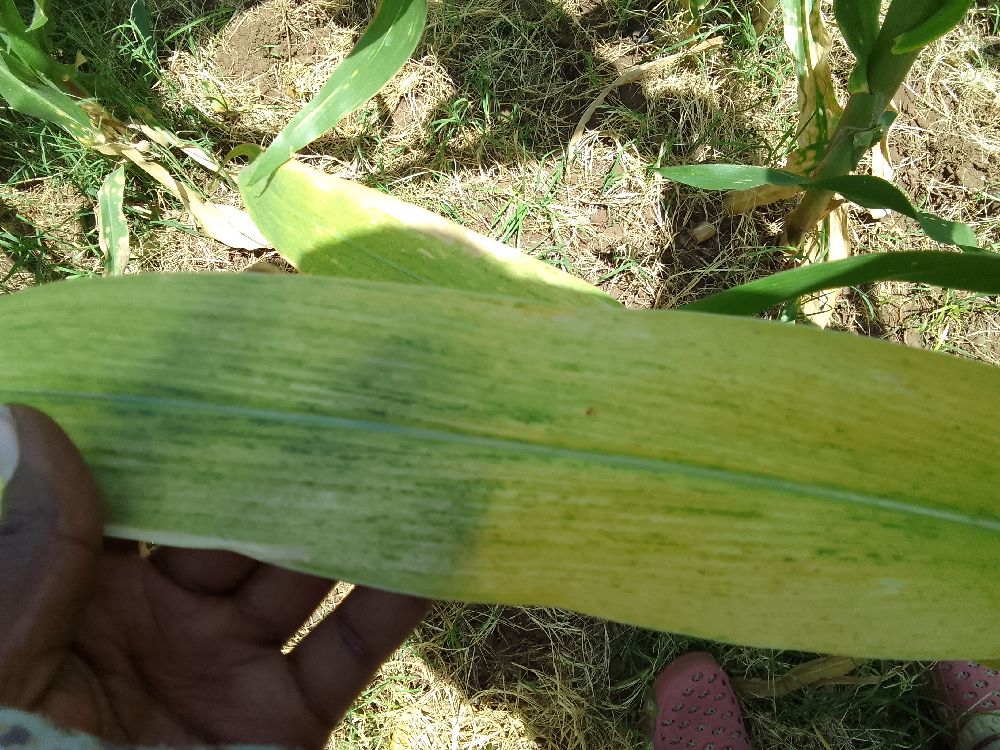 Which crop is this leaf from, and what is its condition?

maize, maize lethal necrosis
